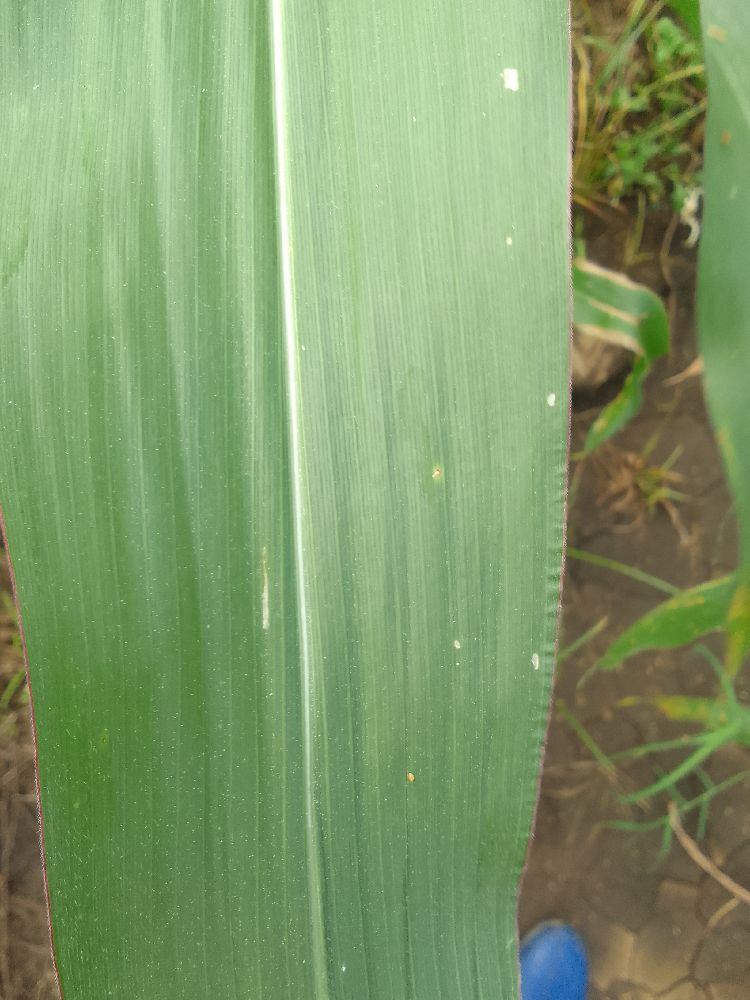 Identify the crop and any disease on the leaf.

maize, healthy
